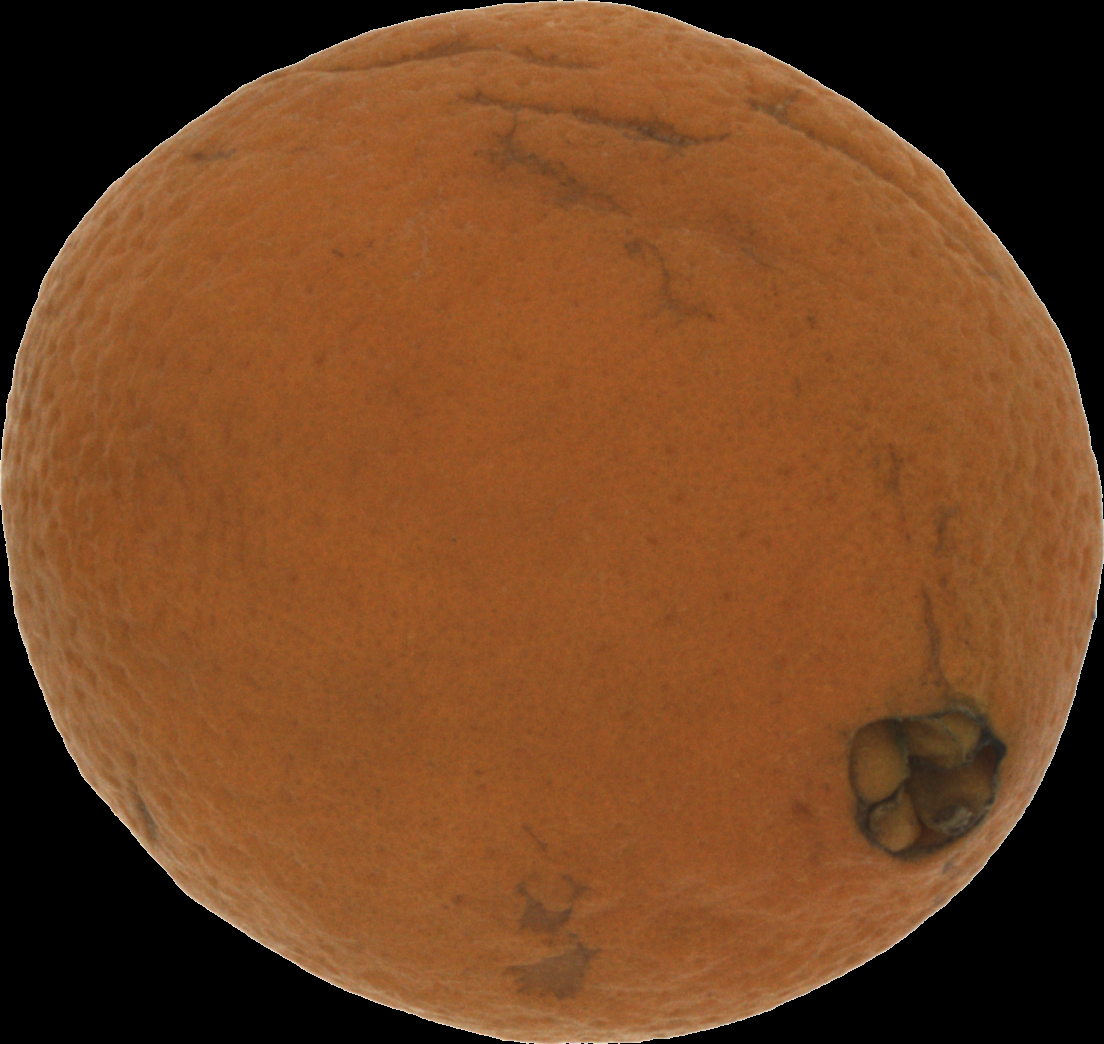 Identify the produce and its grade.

orange, bad
